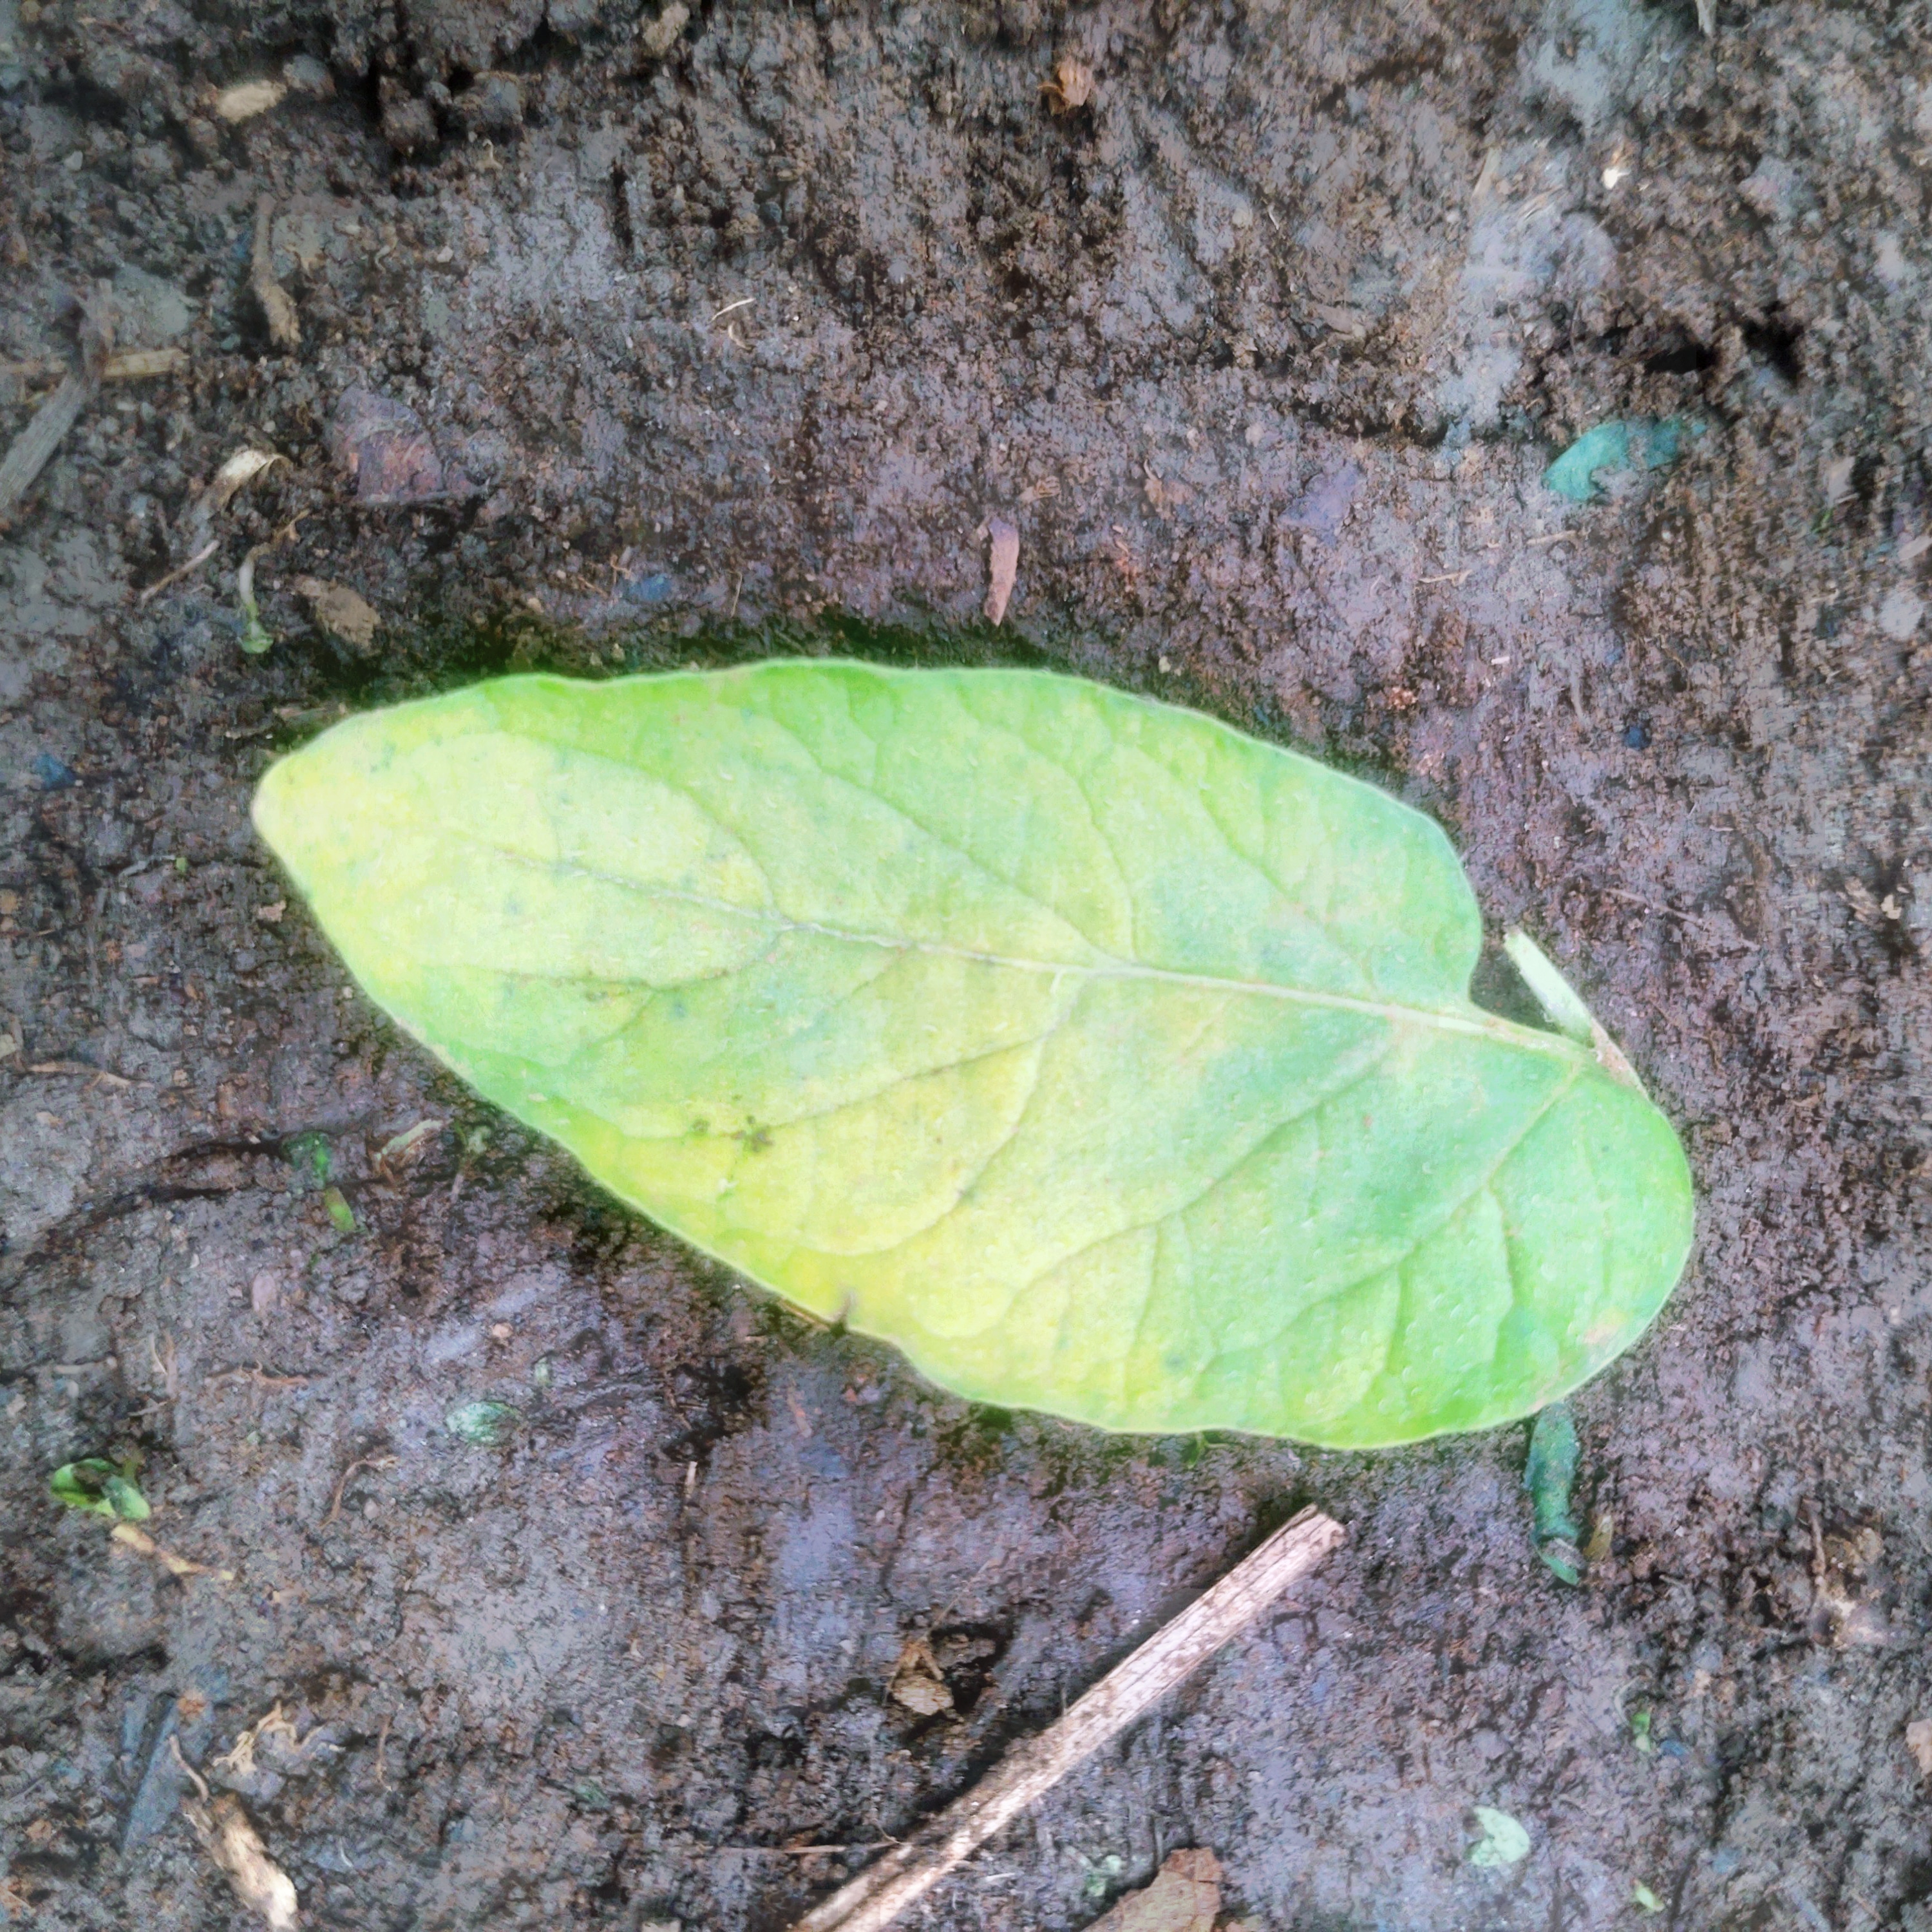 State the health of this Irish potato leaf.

late blight
